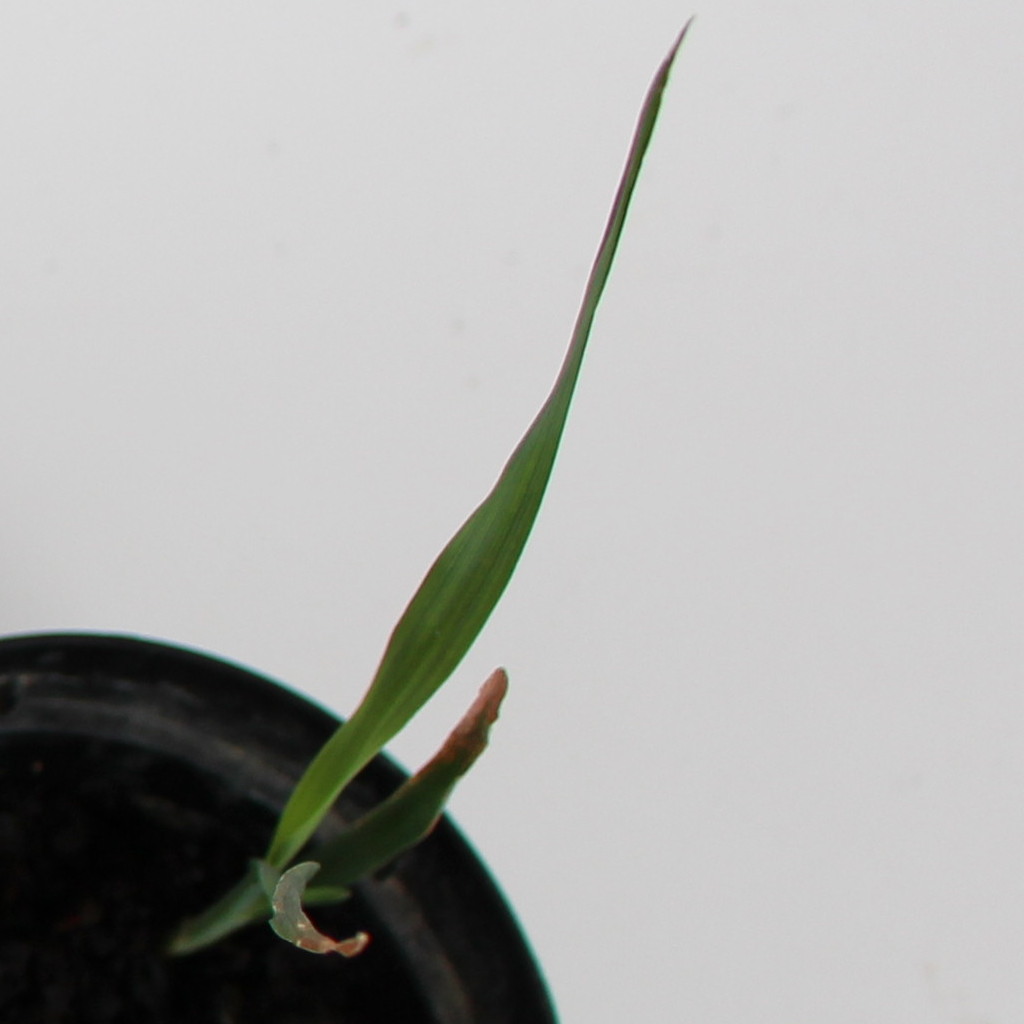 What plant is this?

Avena sterilis
